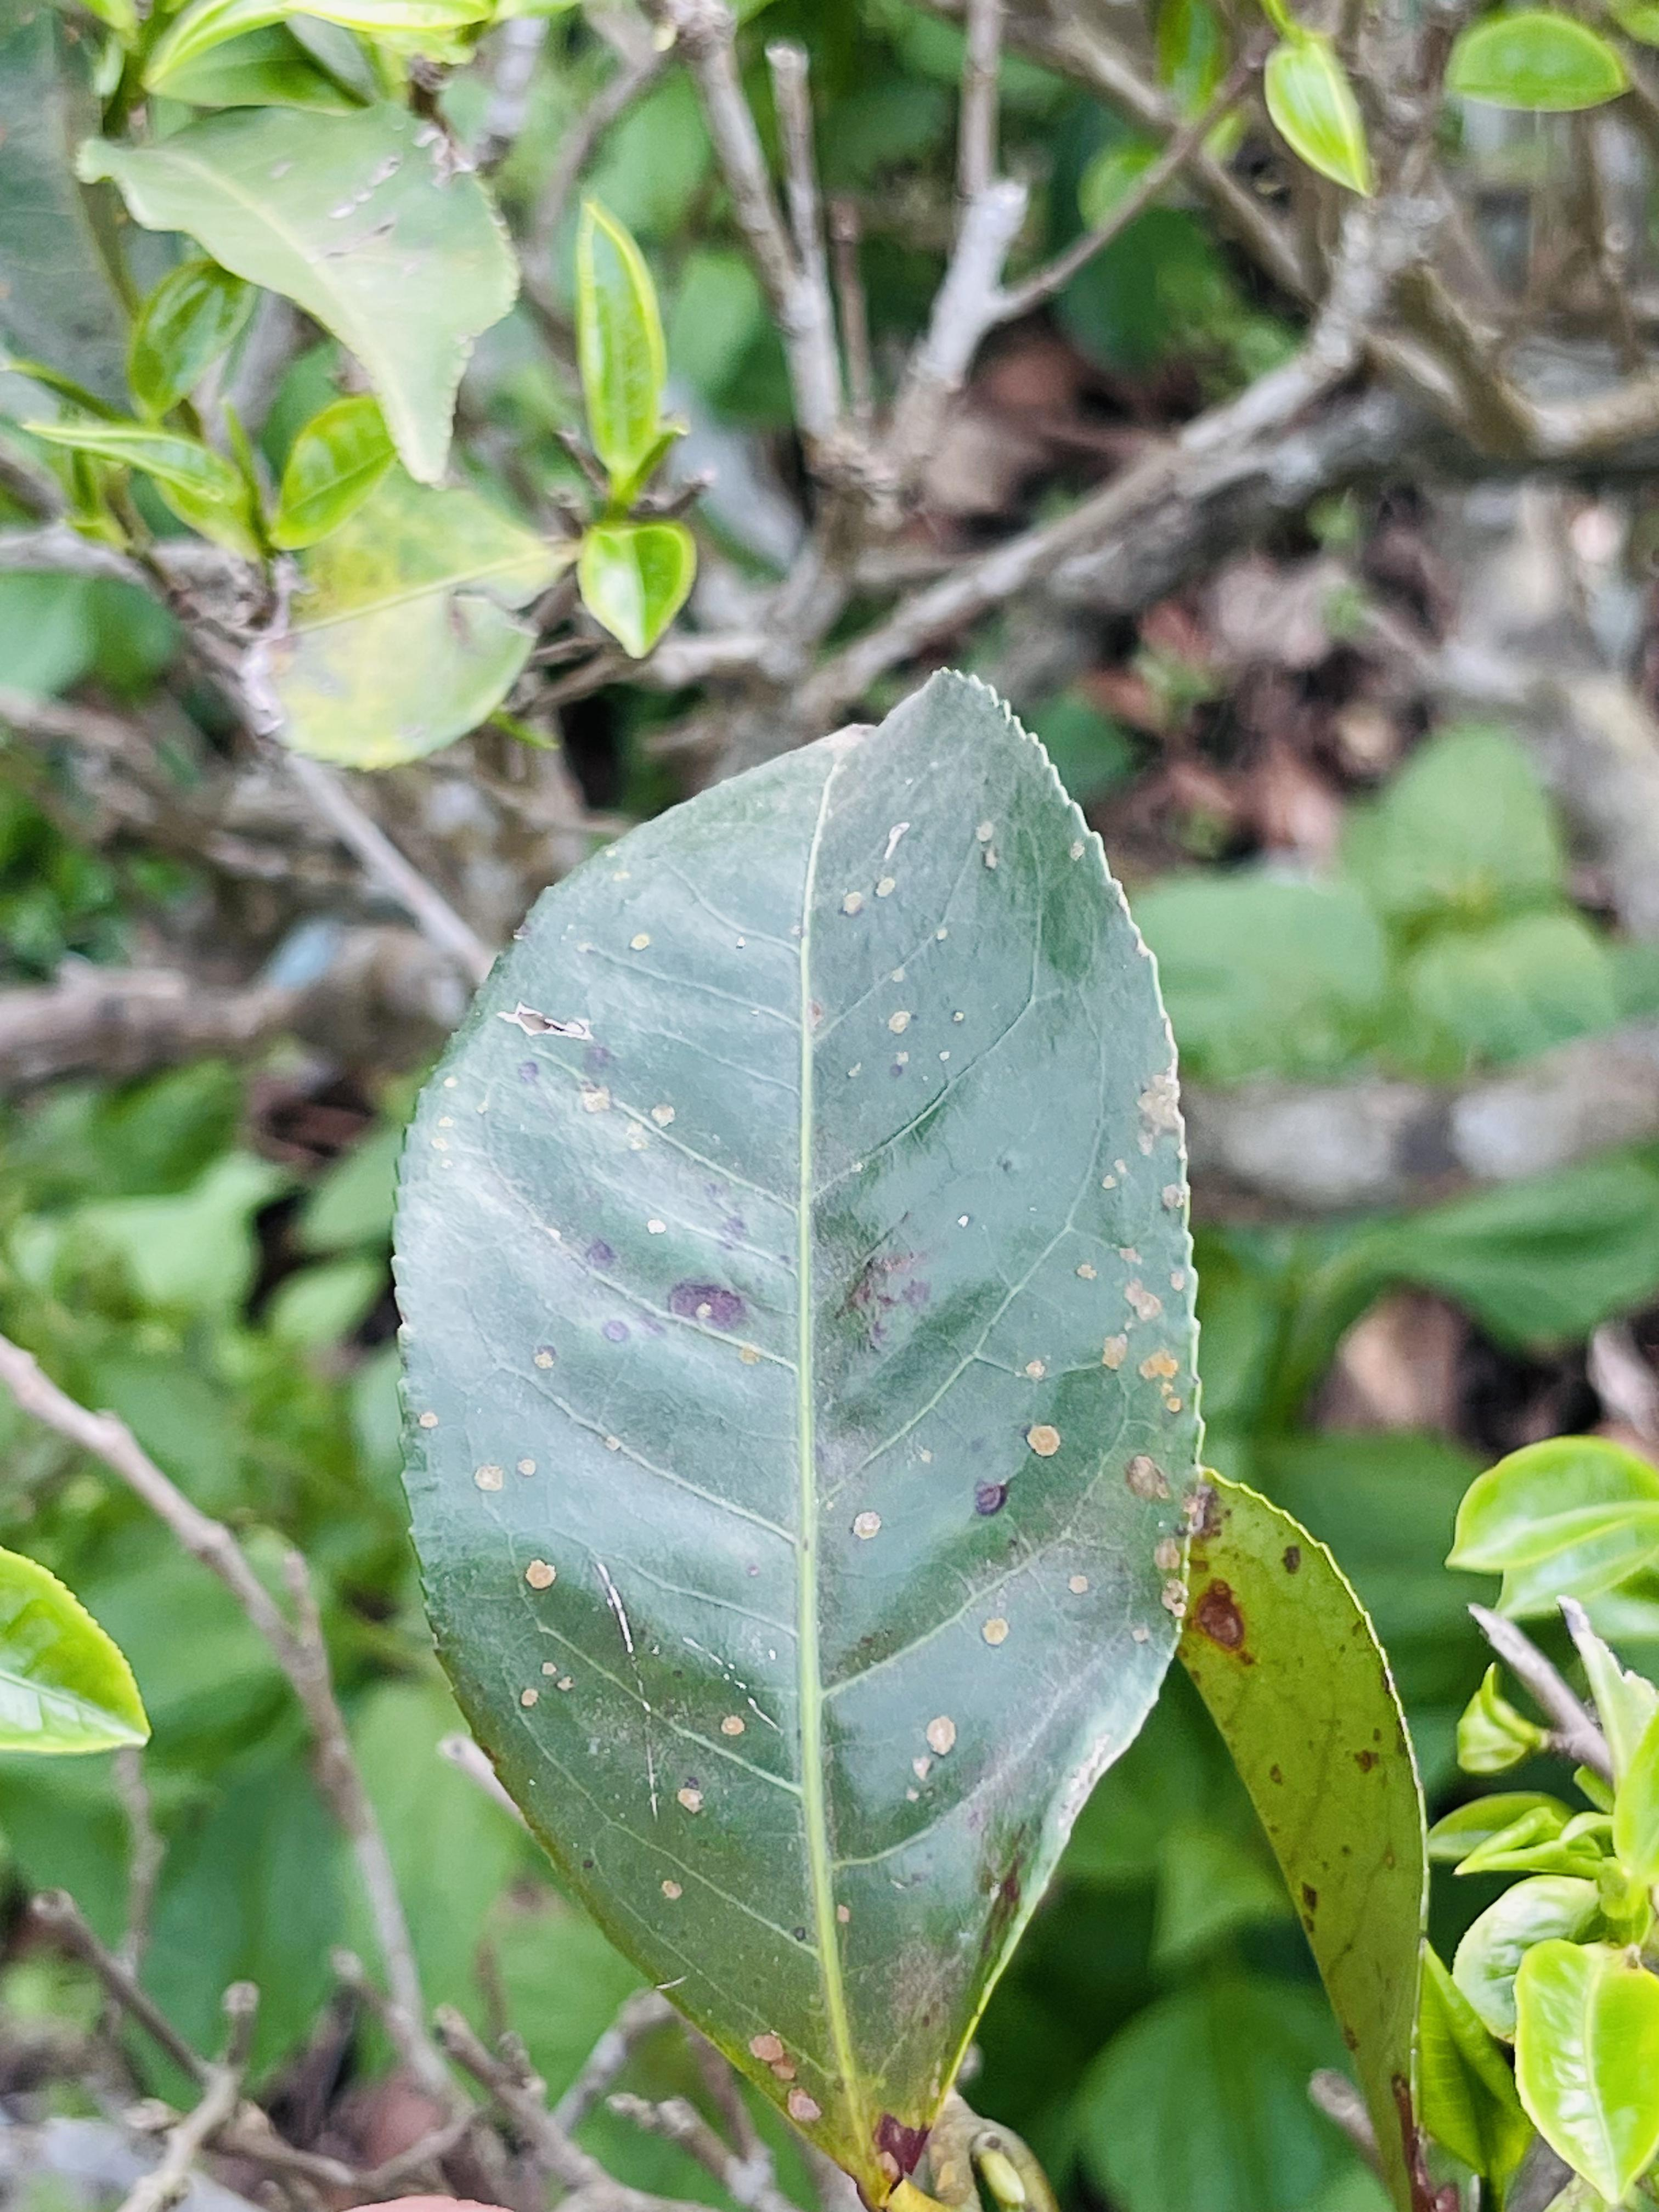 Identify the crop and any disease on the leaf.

tea, red rust
